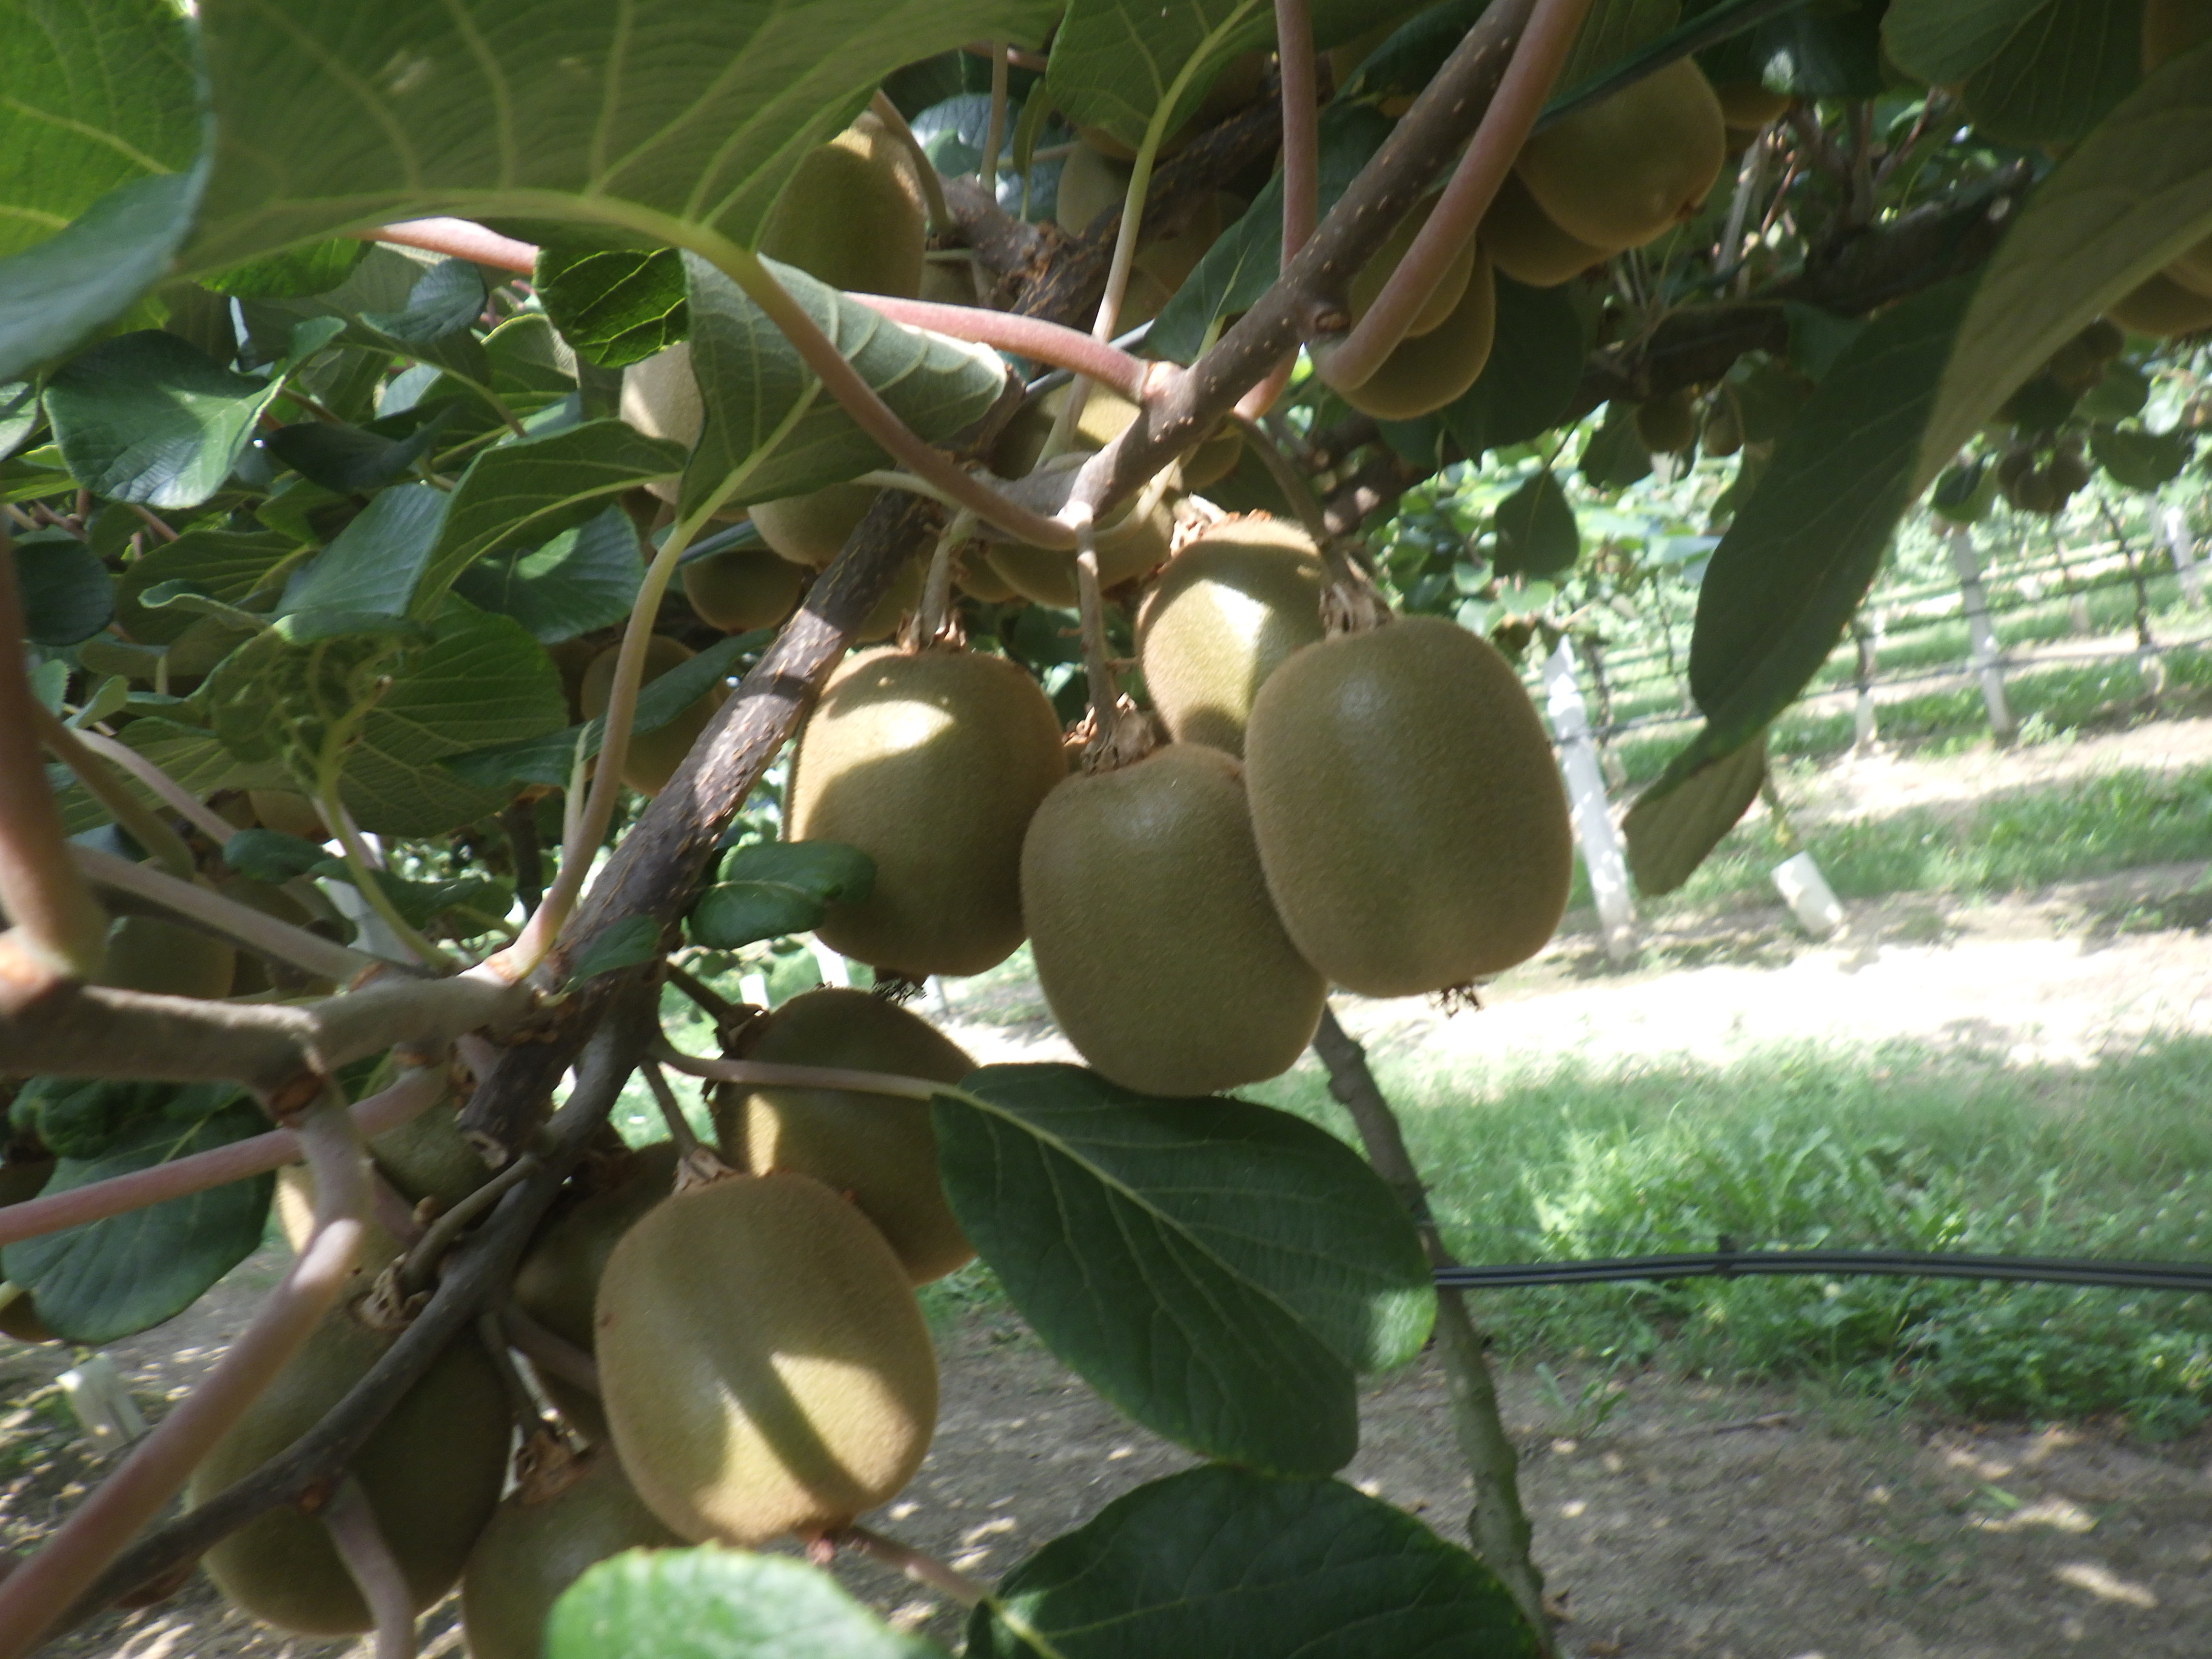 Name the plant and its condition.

kiwi, healthy
